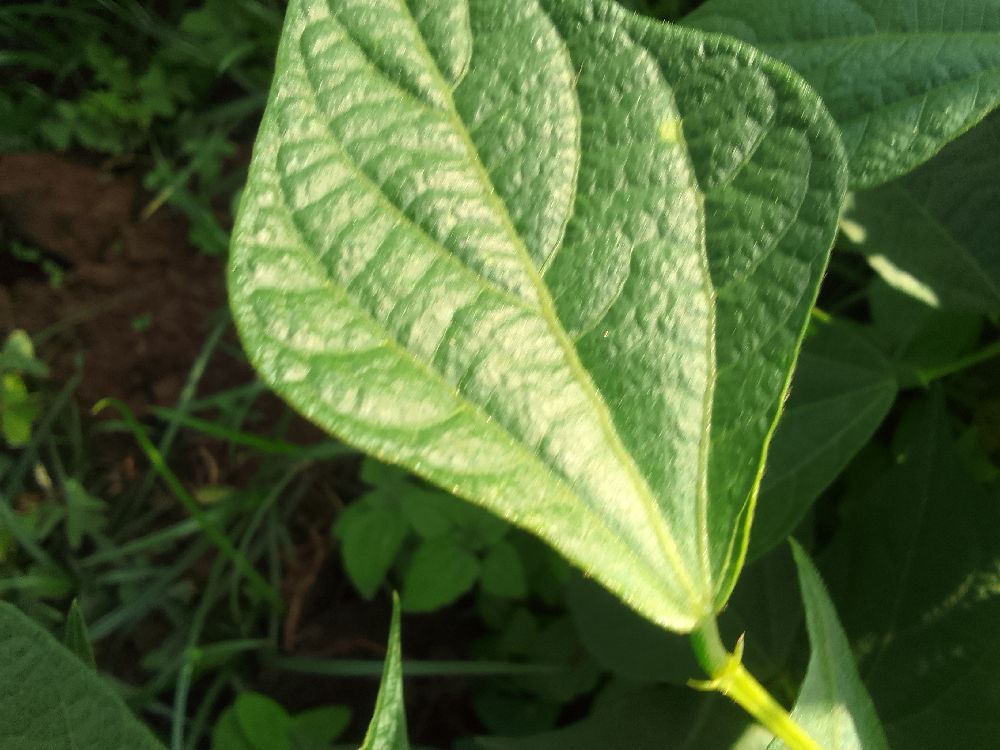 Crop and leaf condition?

common bean, healthy
